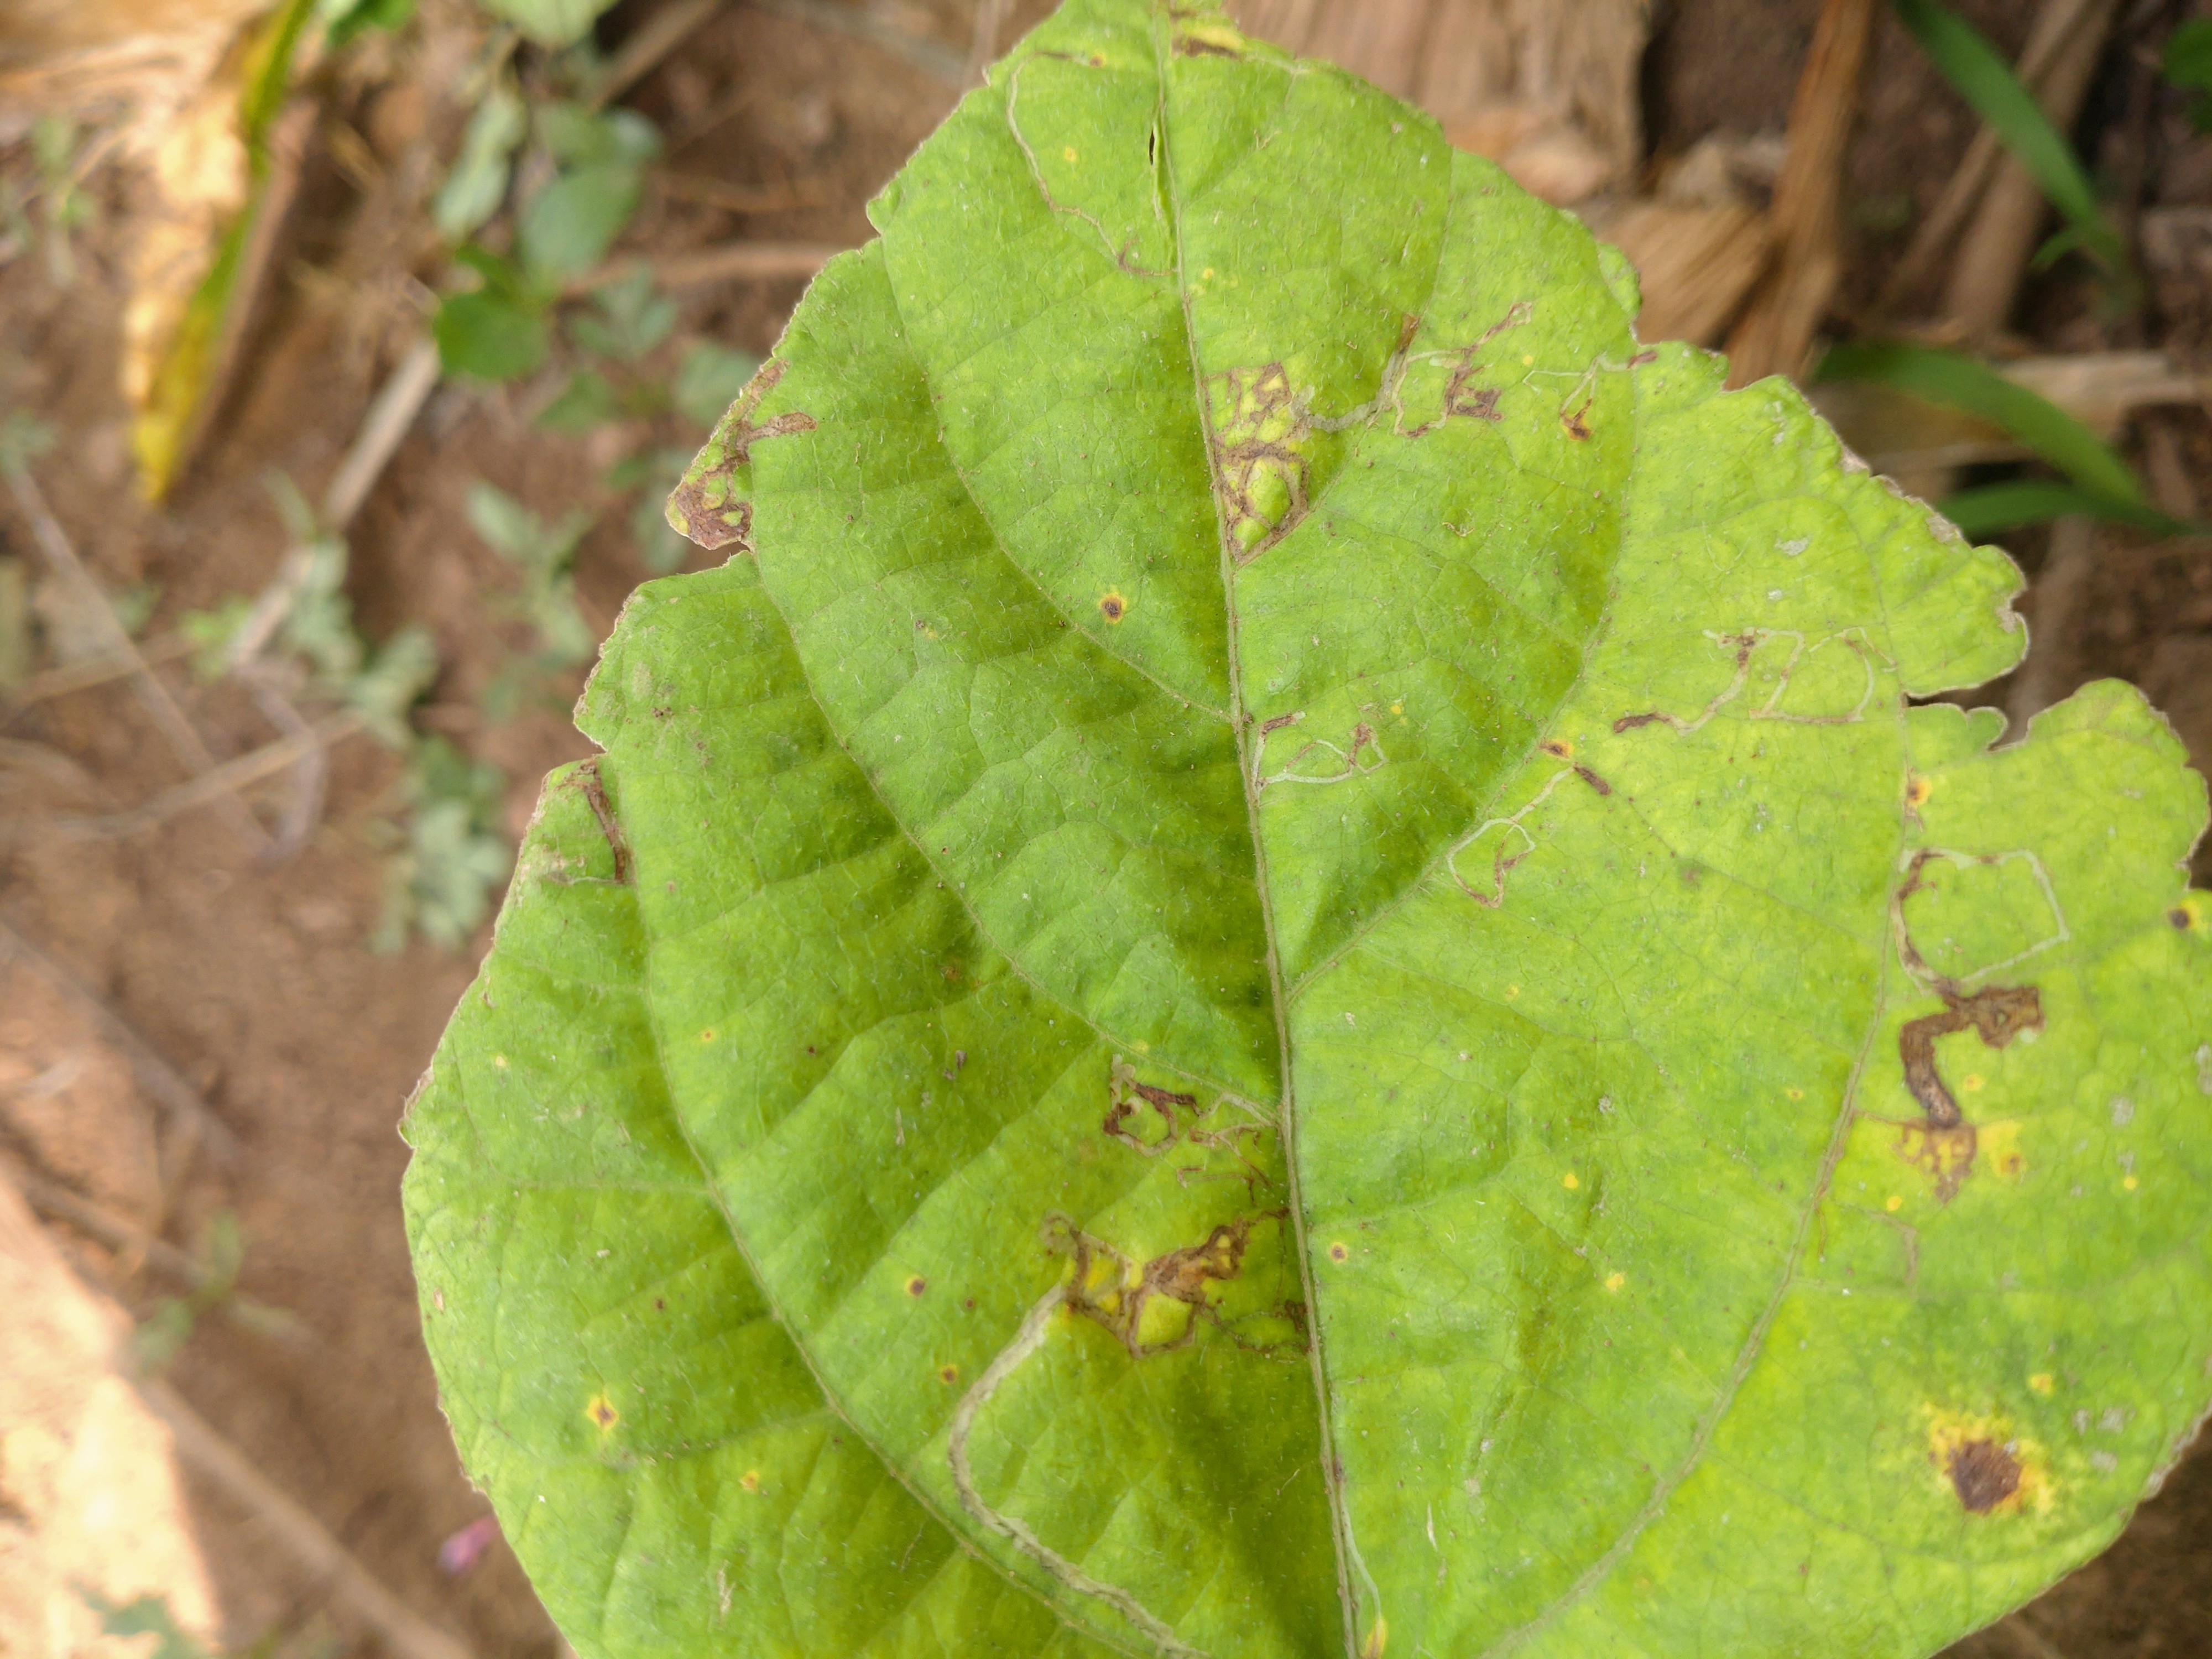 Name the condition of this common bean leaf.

rust
